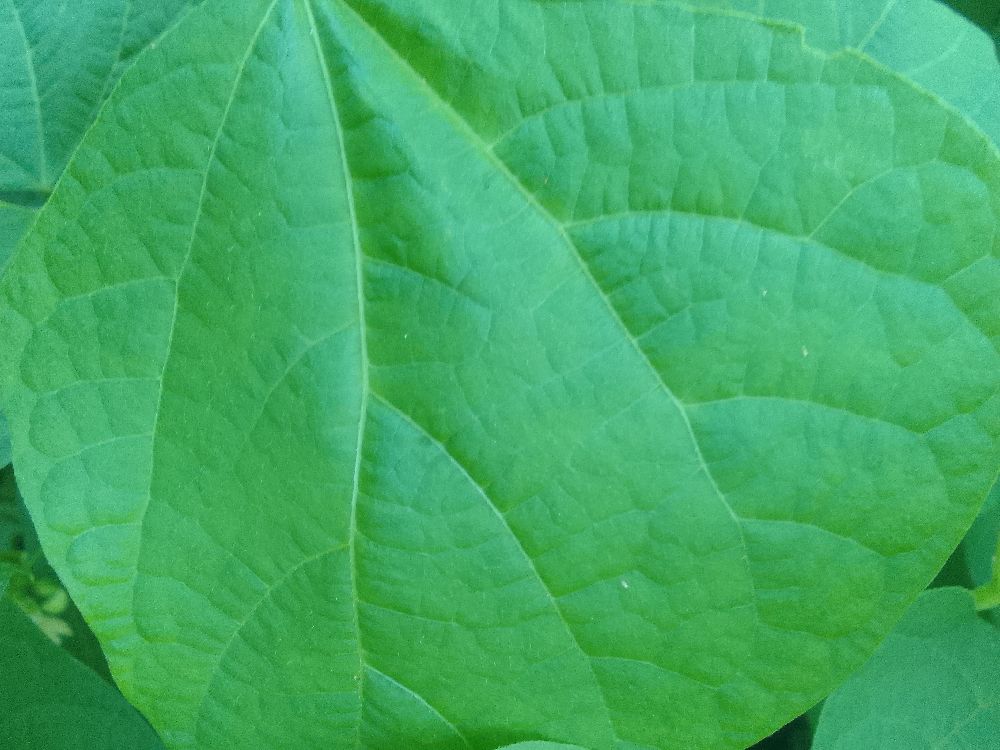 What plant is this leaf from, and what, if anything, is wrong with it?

common bean, healthy
